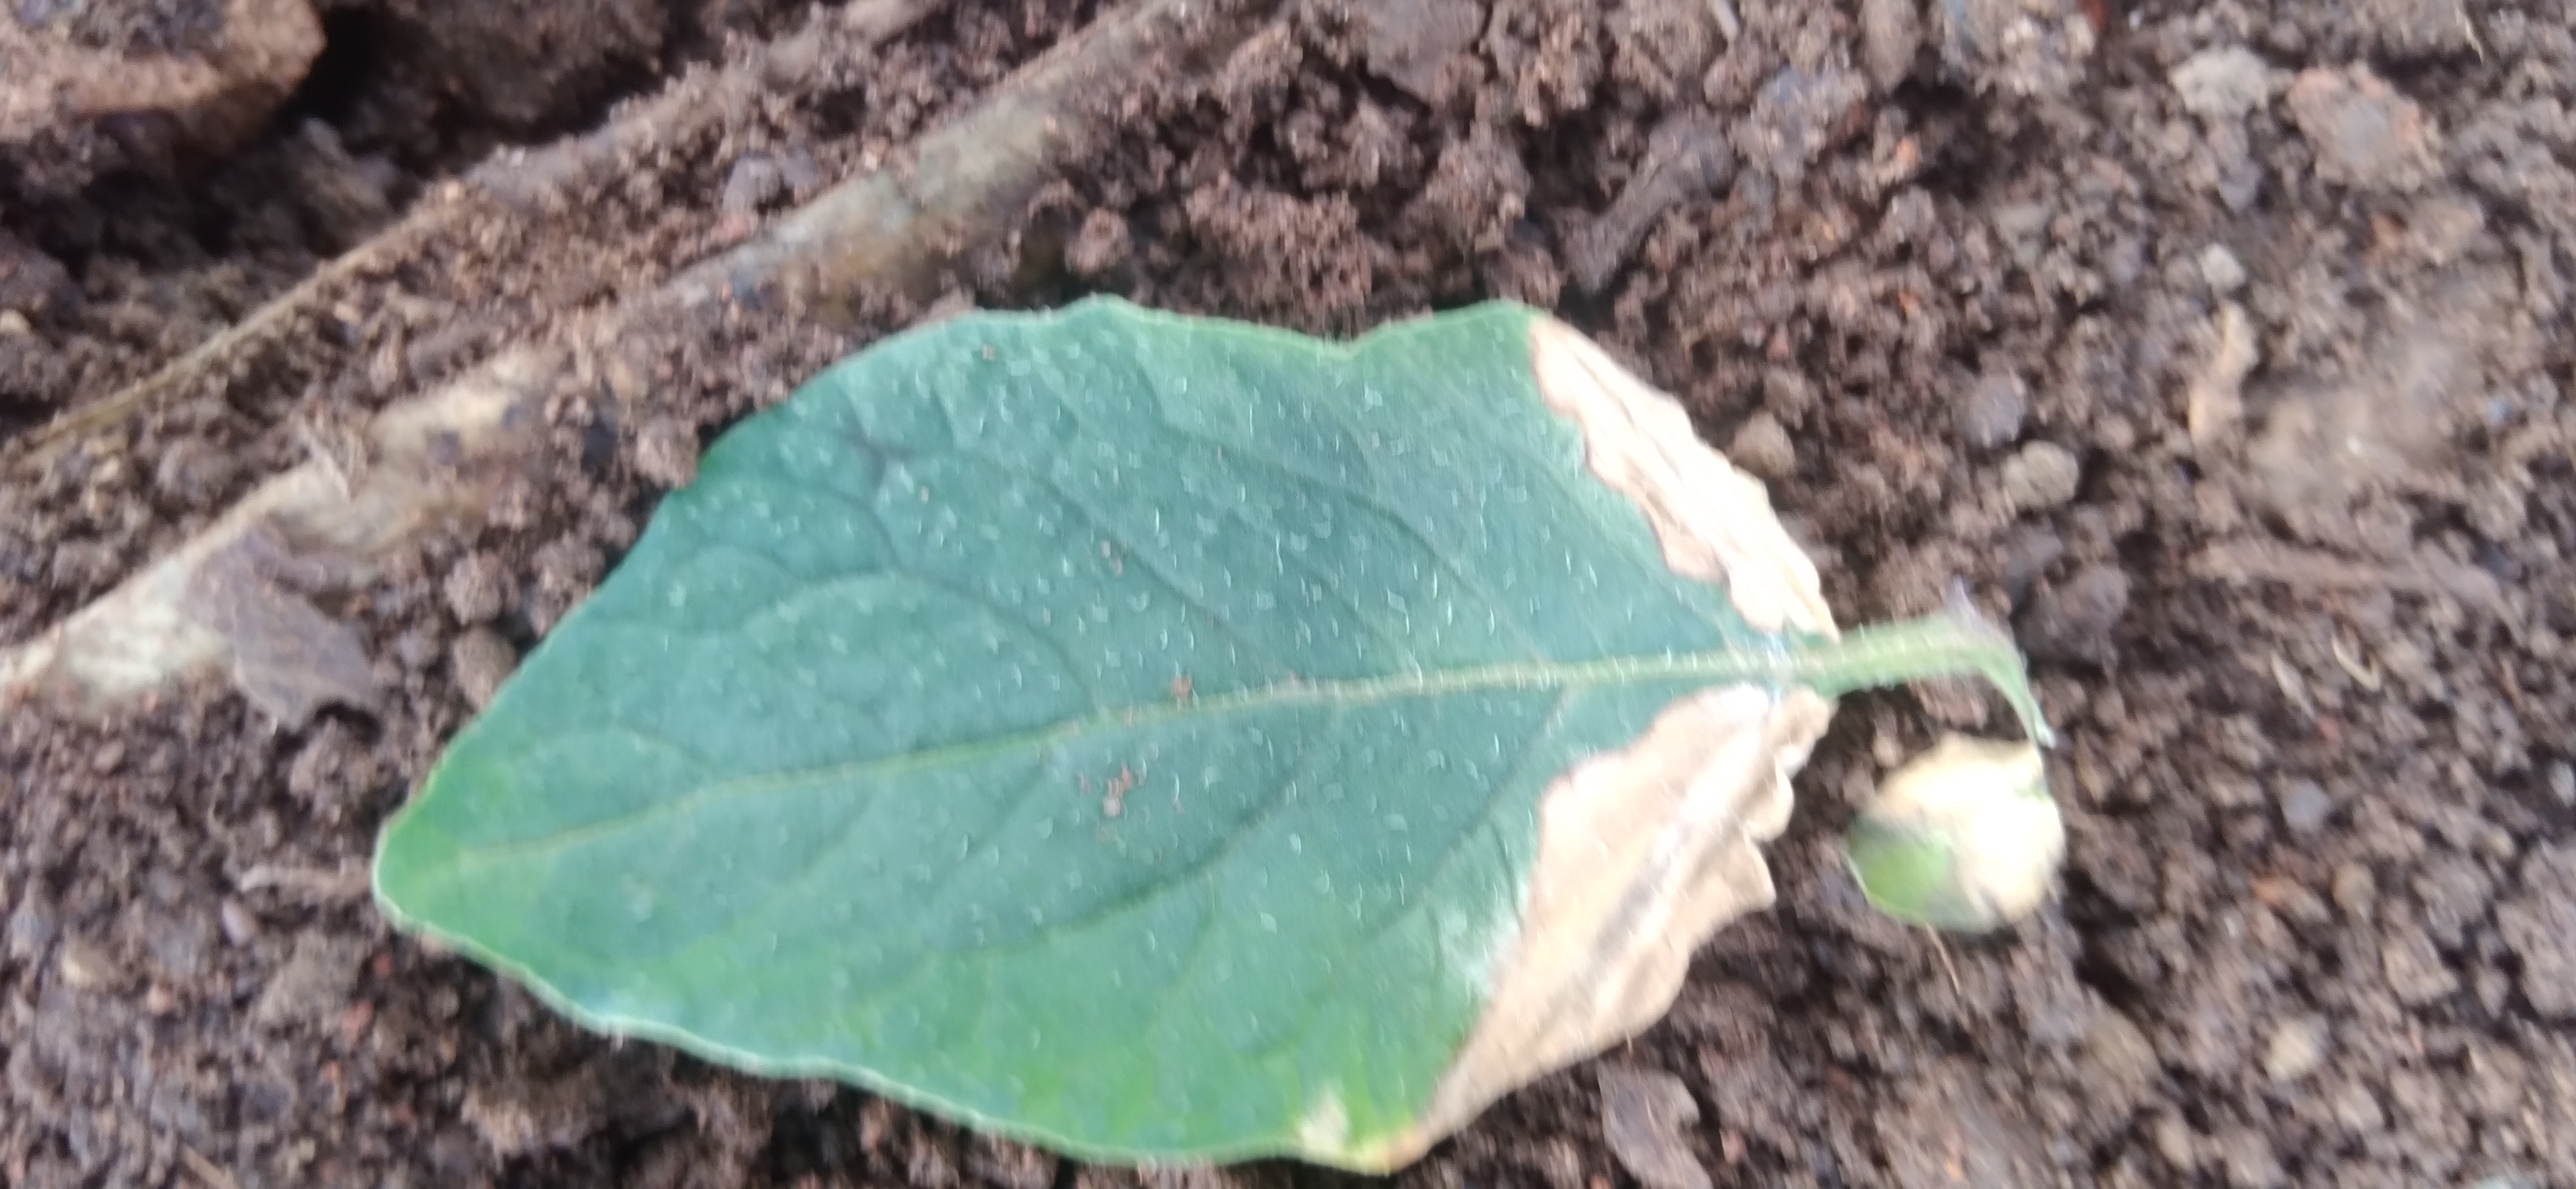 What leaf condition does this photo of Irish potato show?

early blight
